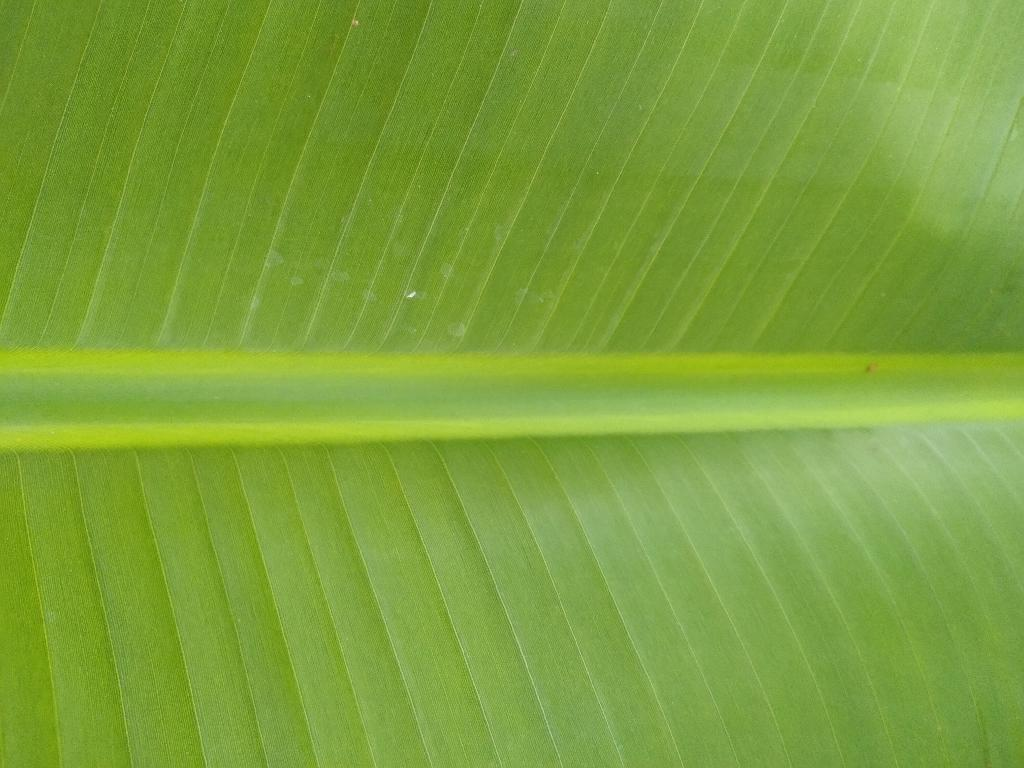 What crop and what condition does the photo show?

banana, healthy
